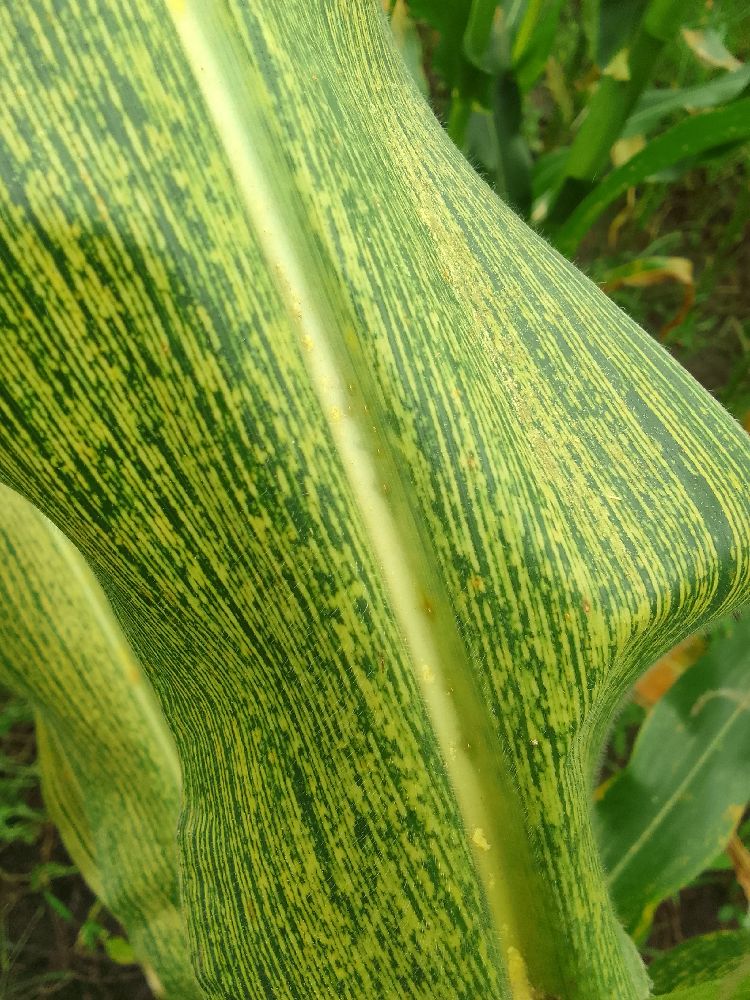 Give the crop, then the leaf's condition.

maize, maize streak virus
